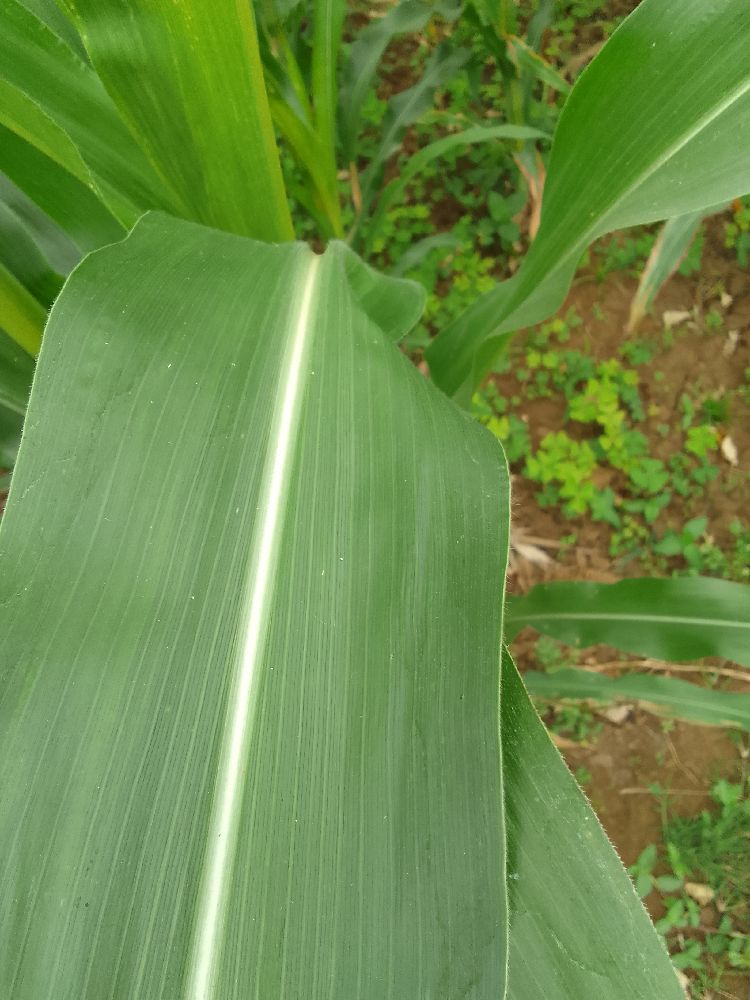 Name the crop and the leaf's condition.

maize, healthy
